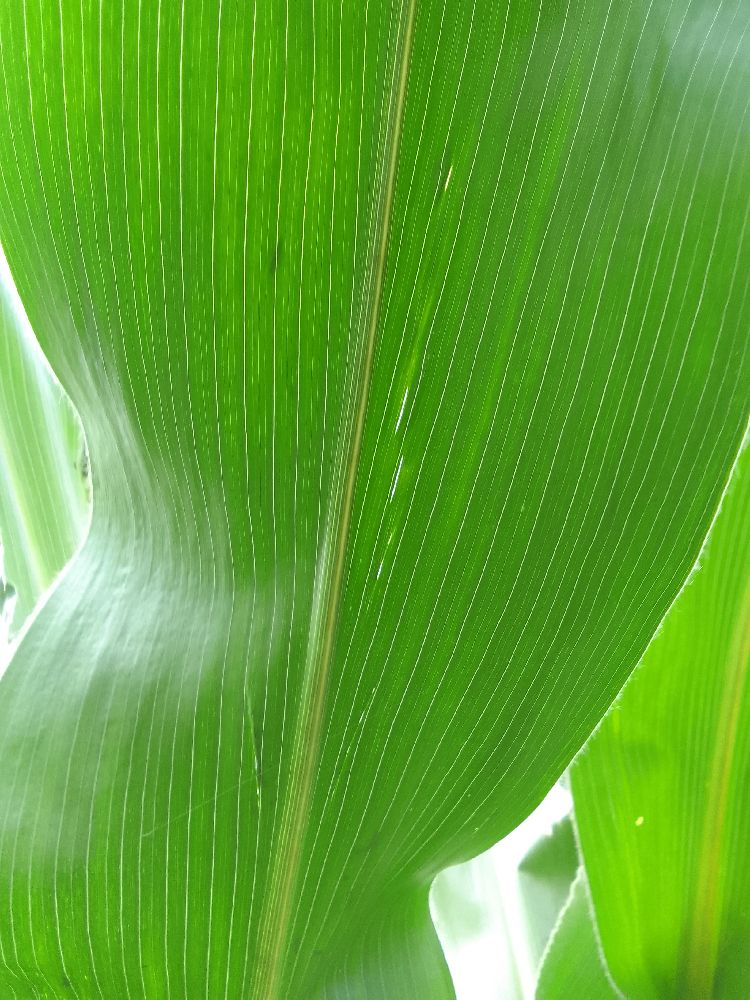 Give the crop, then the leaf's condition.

maize, healthy
